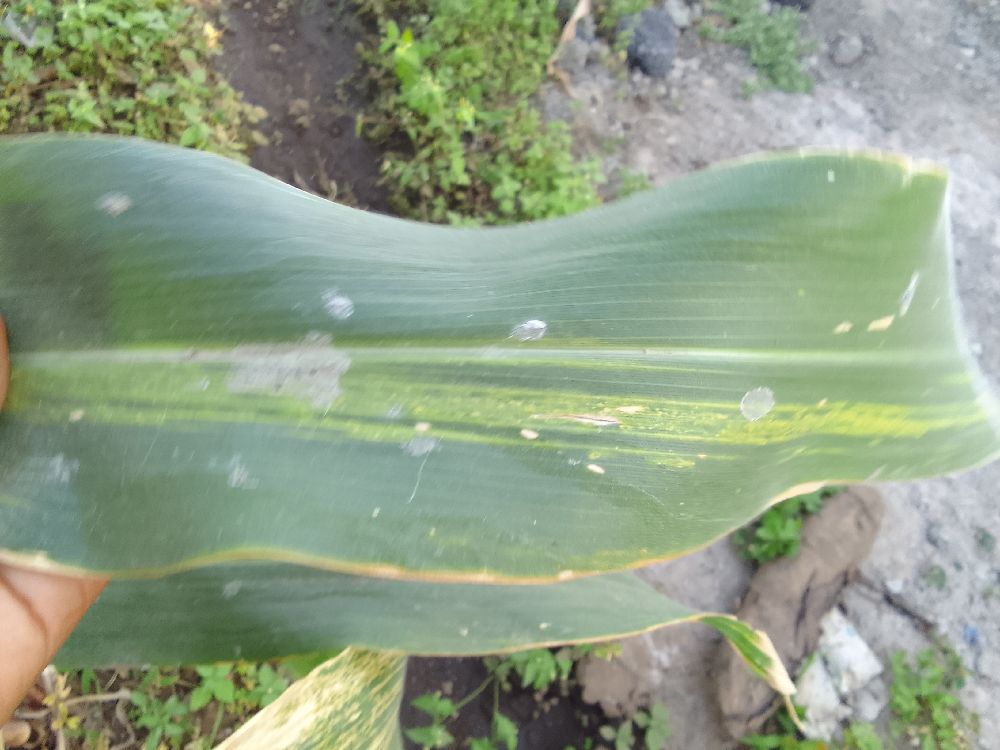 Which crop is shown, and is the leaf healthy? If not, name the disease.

maize, maize lethal necrosis
